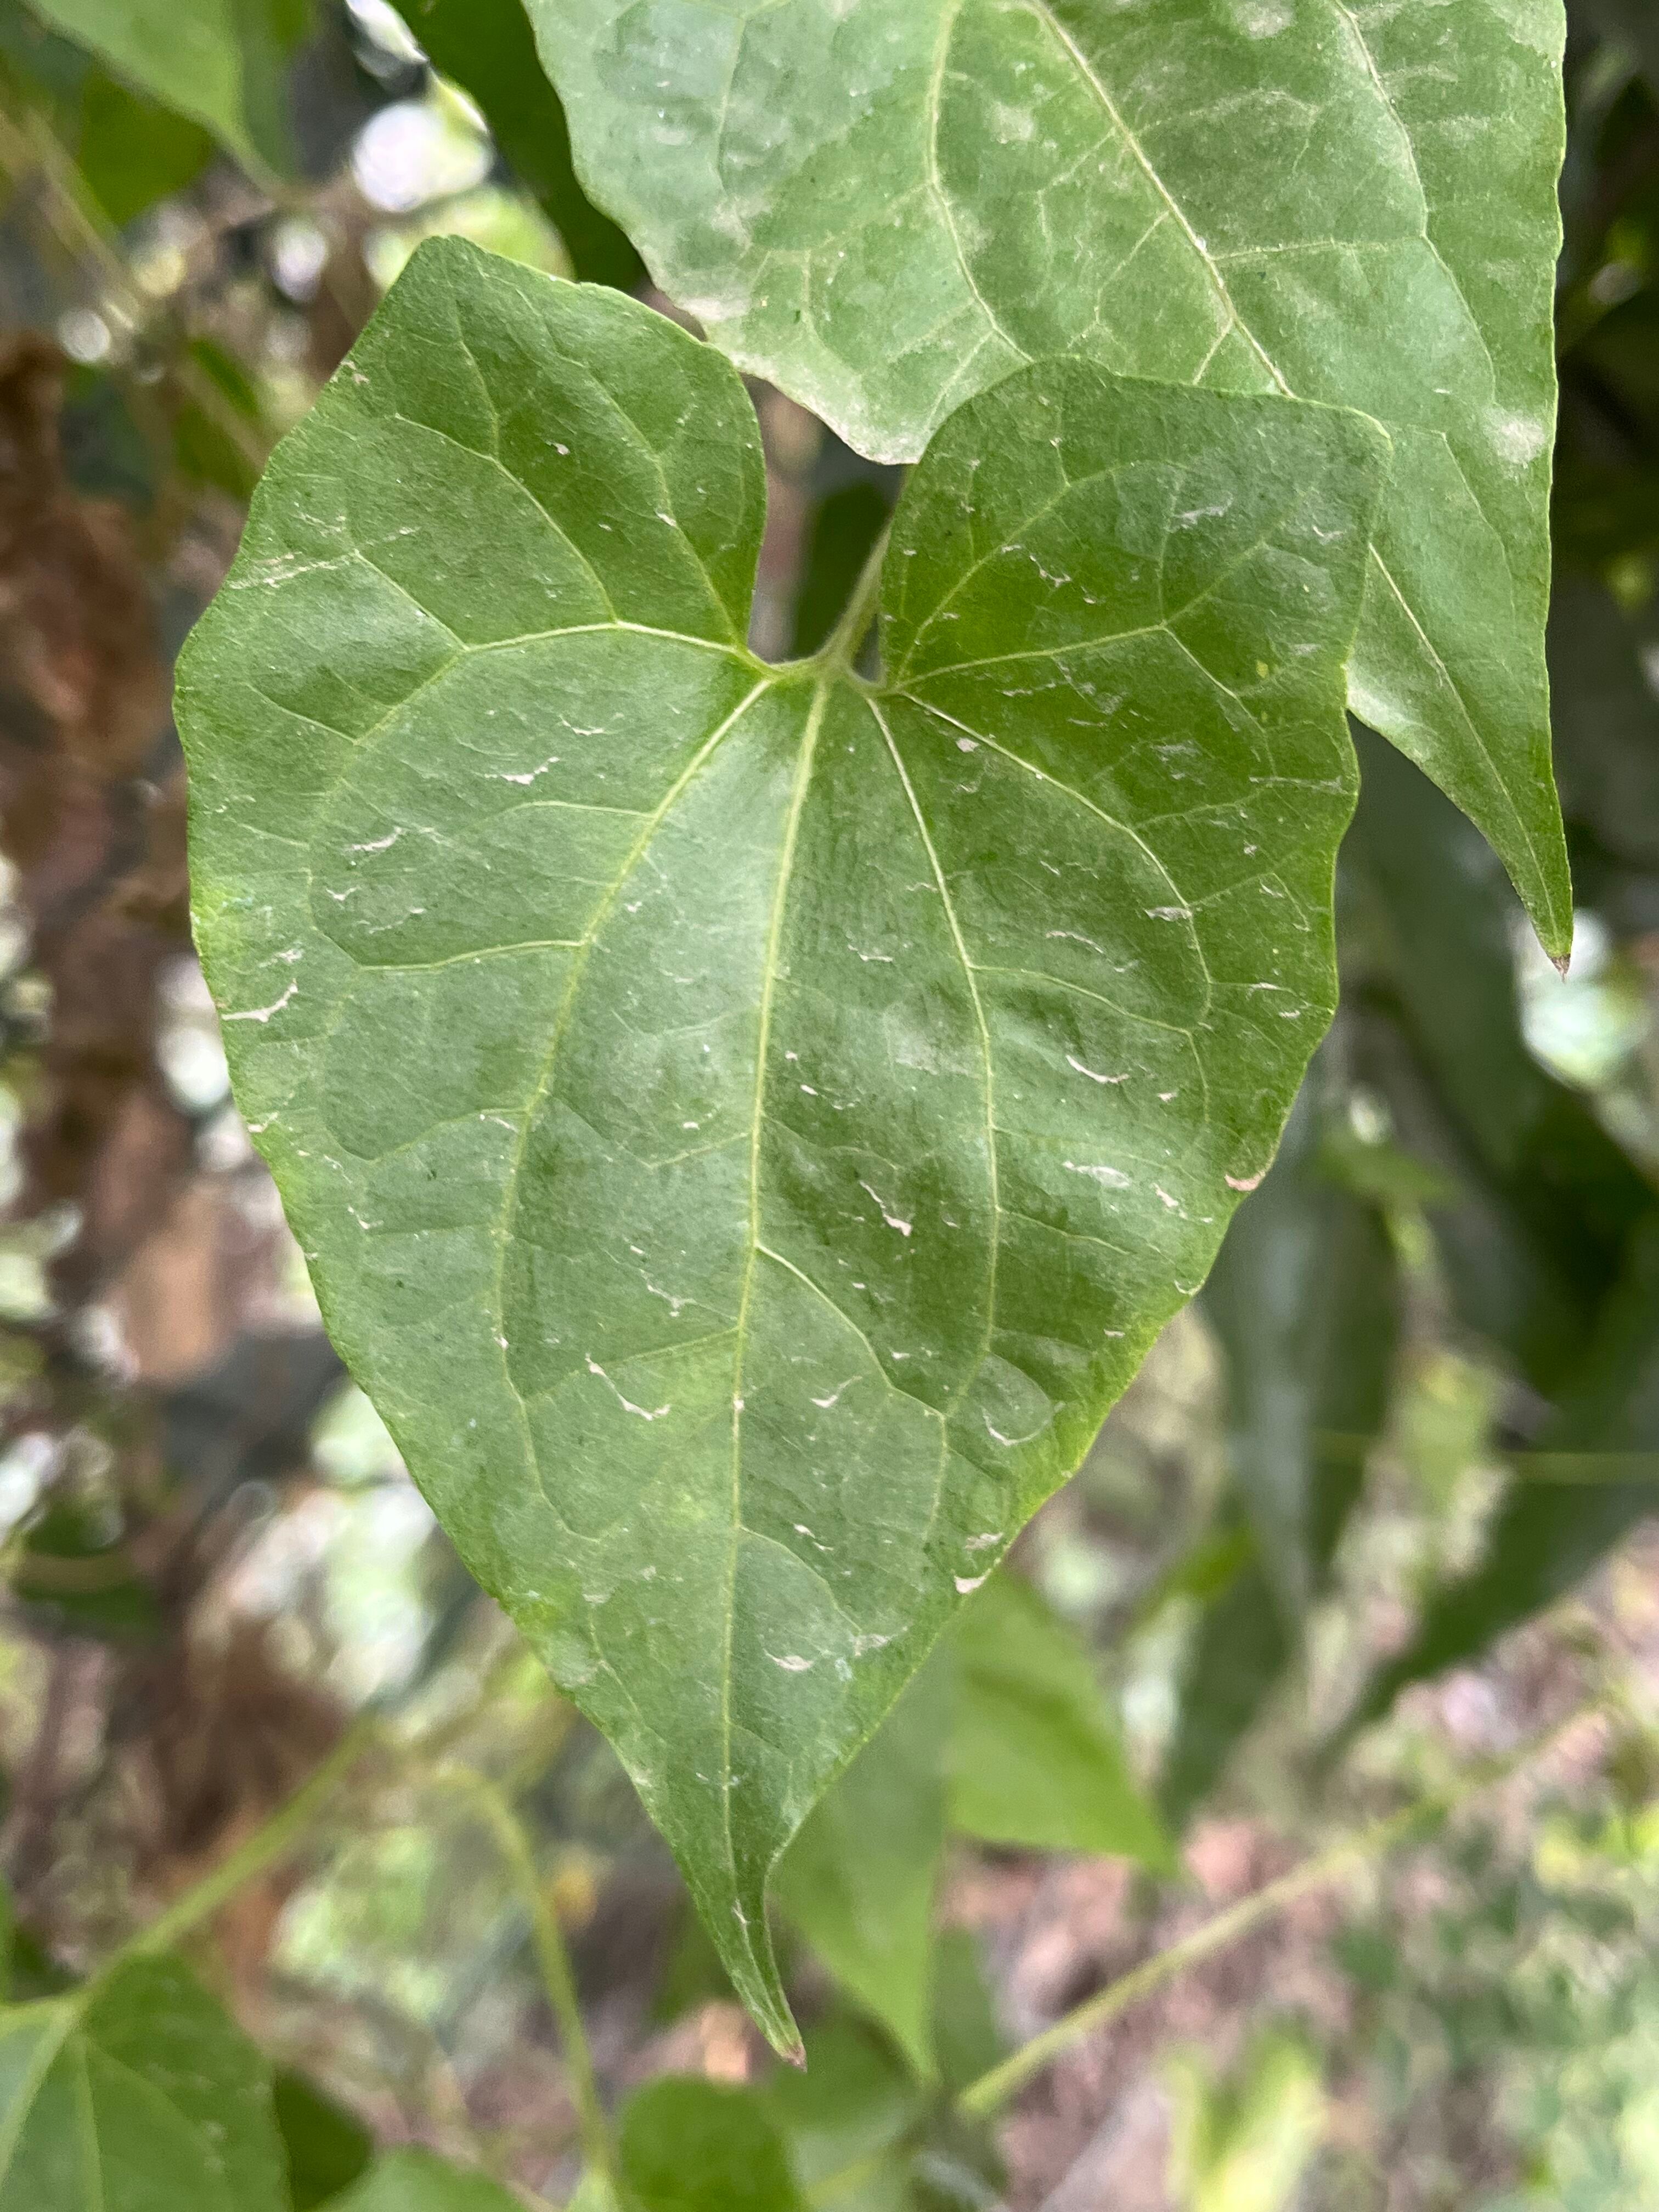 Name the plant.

bitter vine
